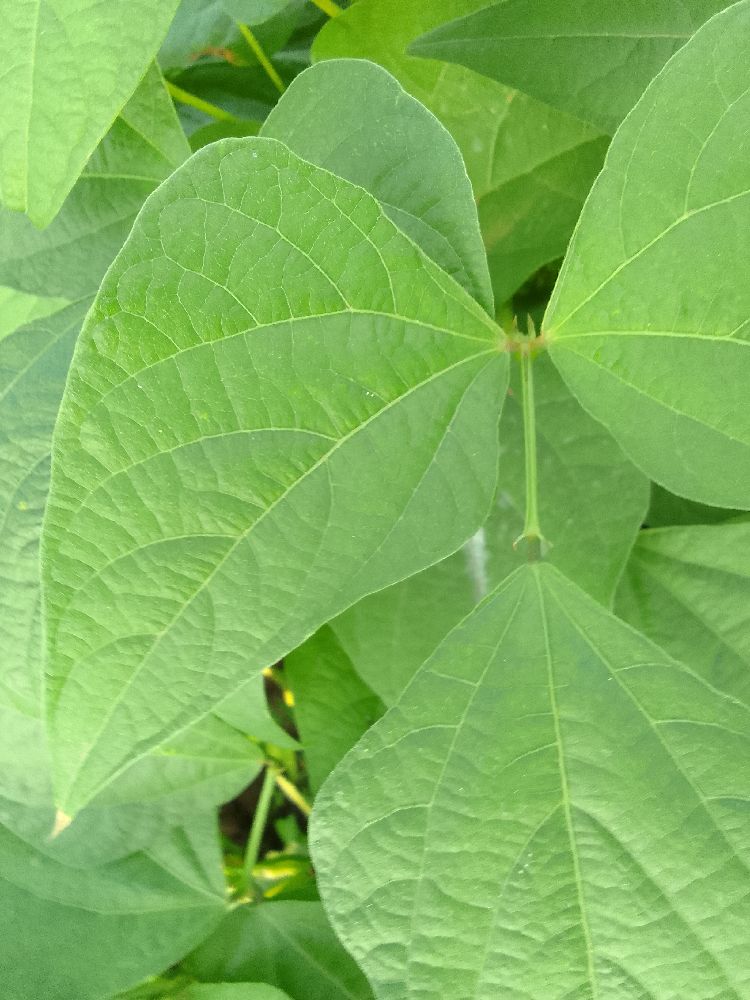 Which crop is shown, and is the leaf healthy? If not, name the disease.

common bean, healthy
